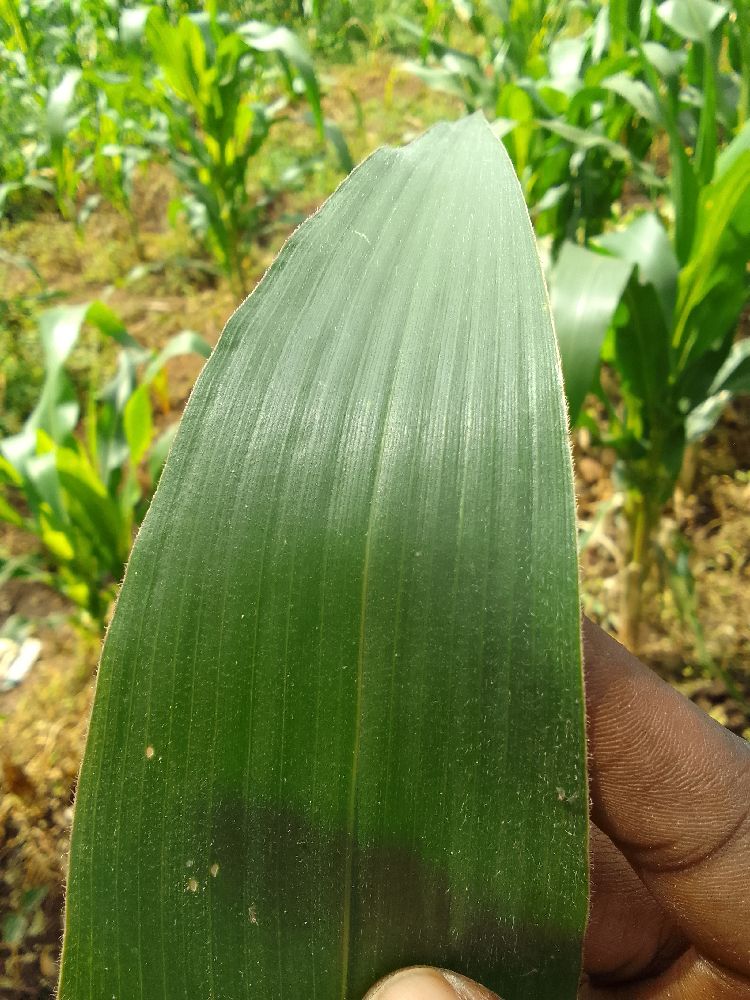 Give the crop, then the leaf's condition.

maize, healthy
